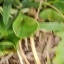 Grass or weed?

grass
